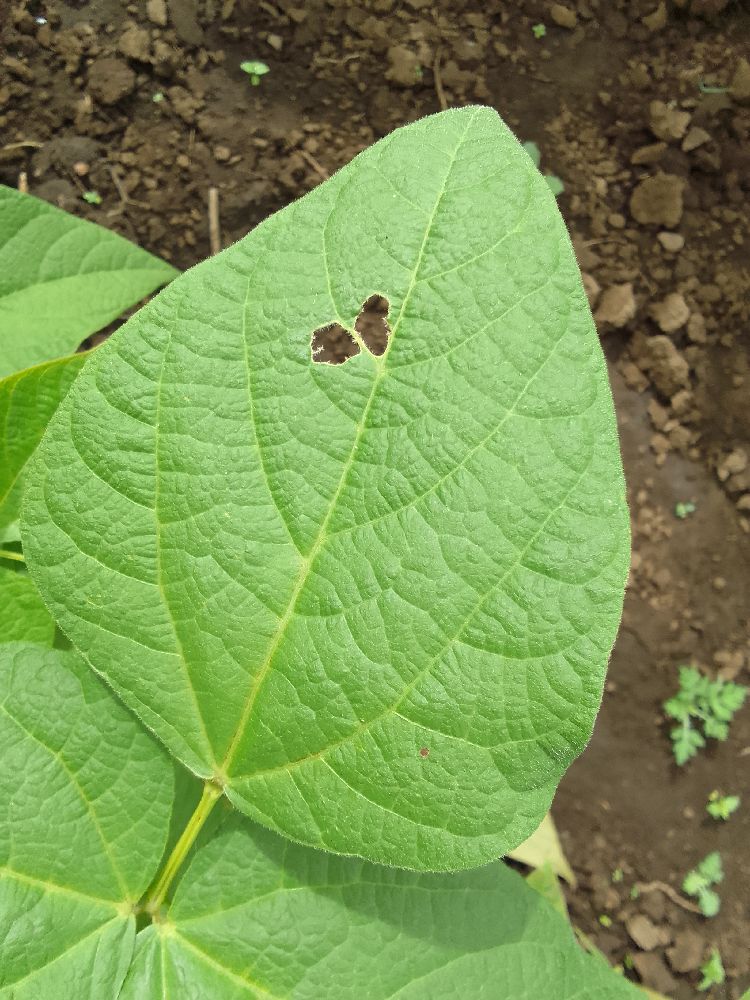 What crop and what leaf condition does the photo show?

common bean, healthy
